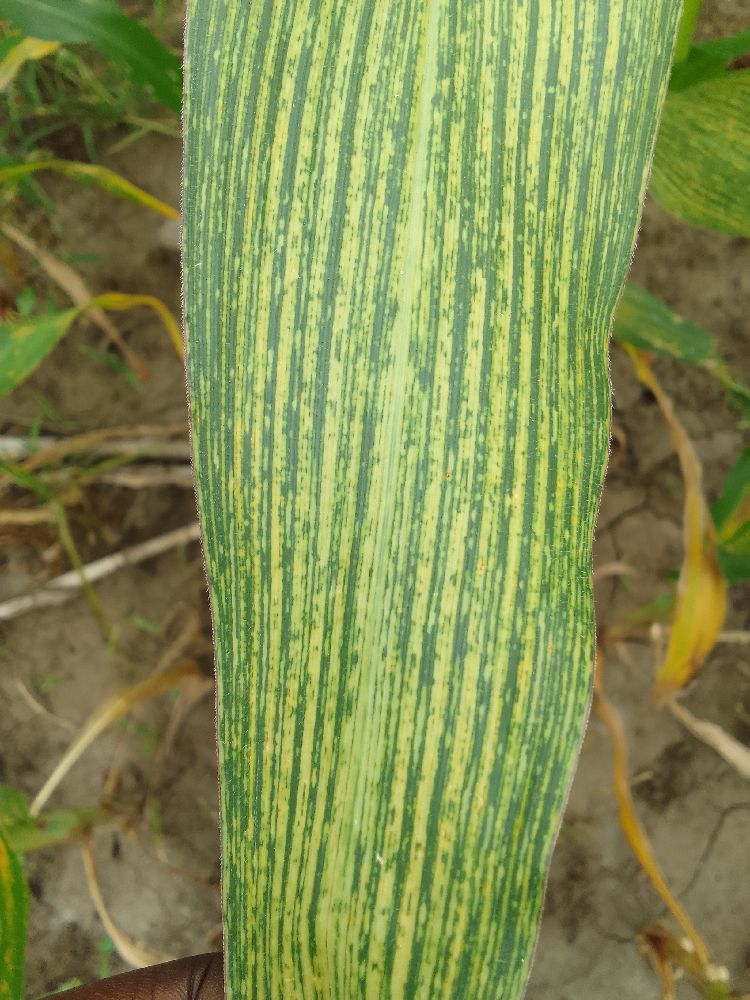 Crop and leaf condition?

maize, maize streak virus
